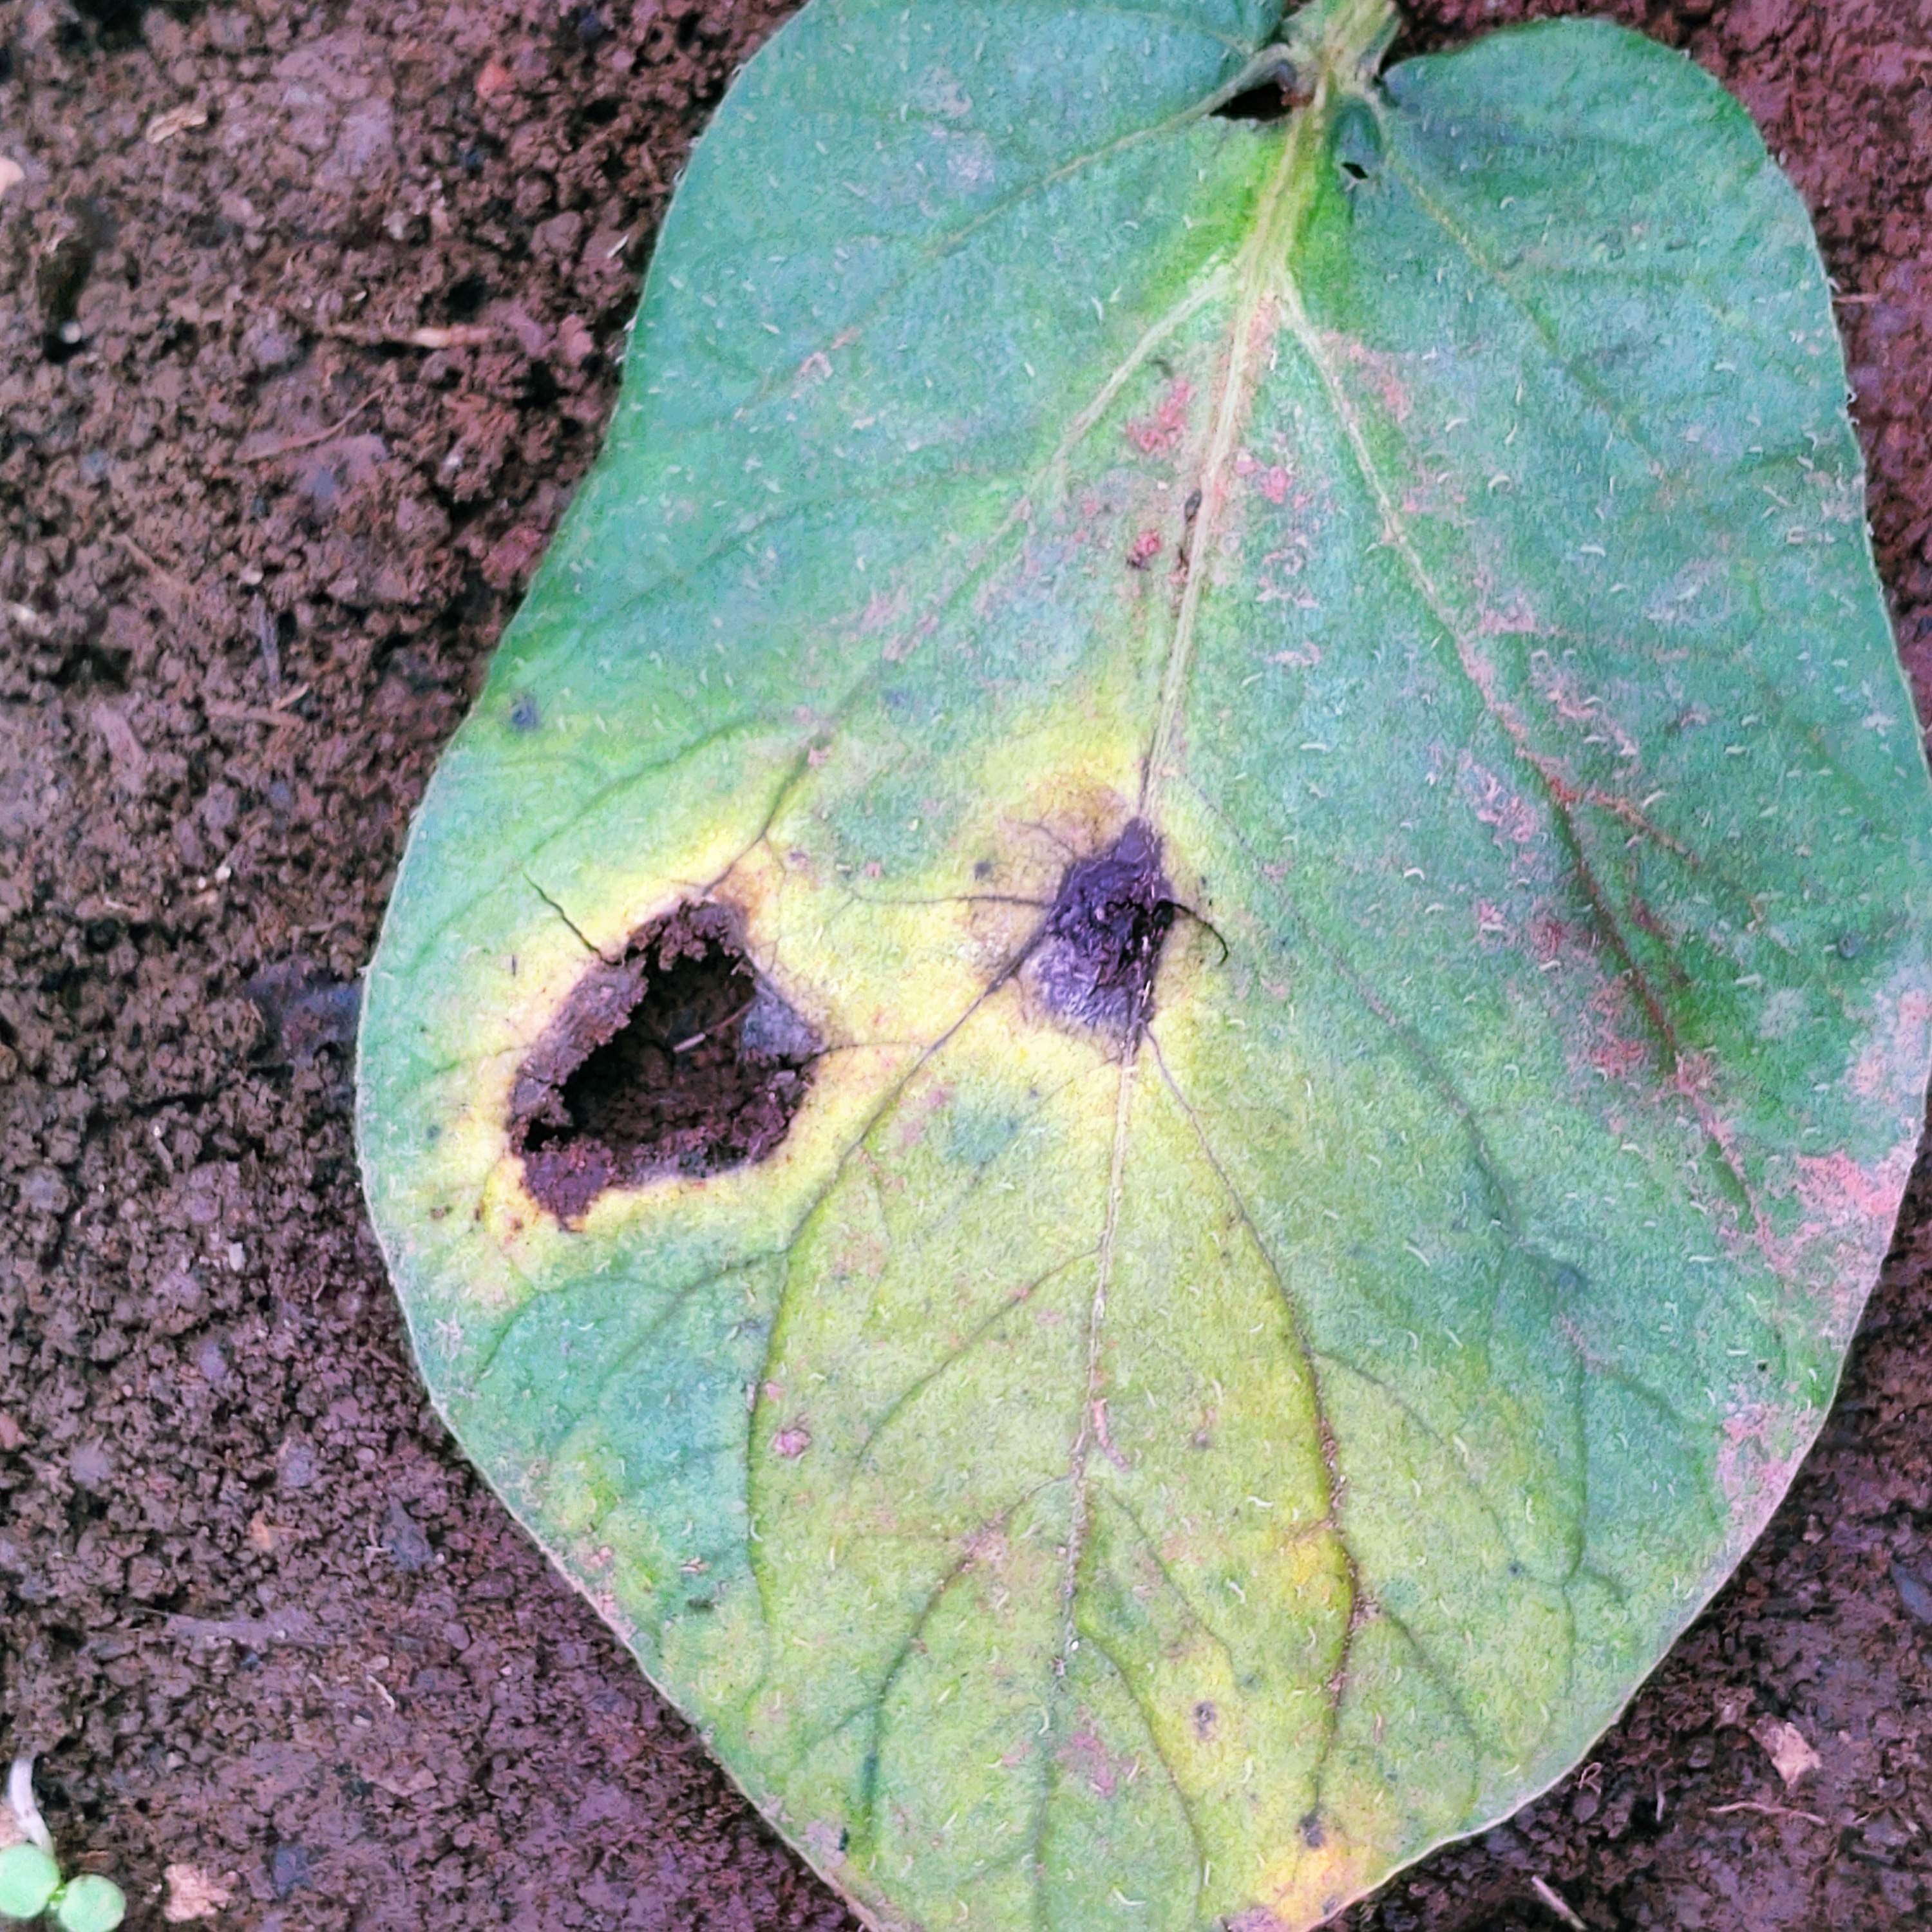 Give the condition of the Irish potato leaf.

late blight
